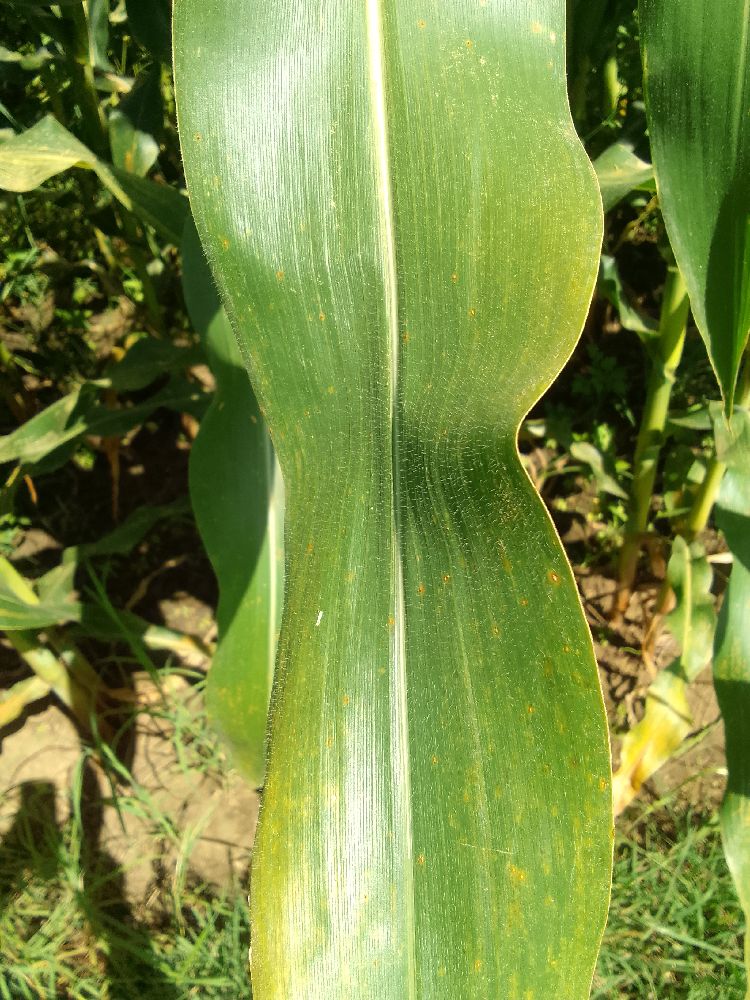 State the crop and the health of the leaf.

maize, healthy
